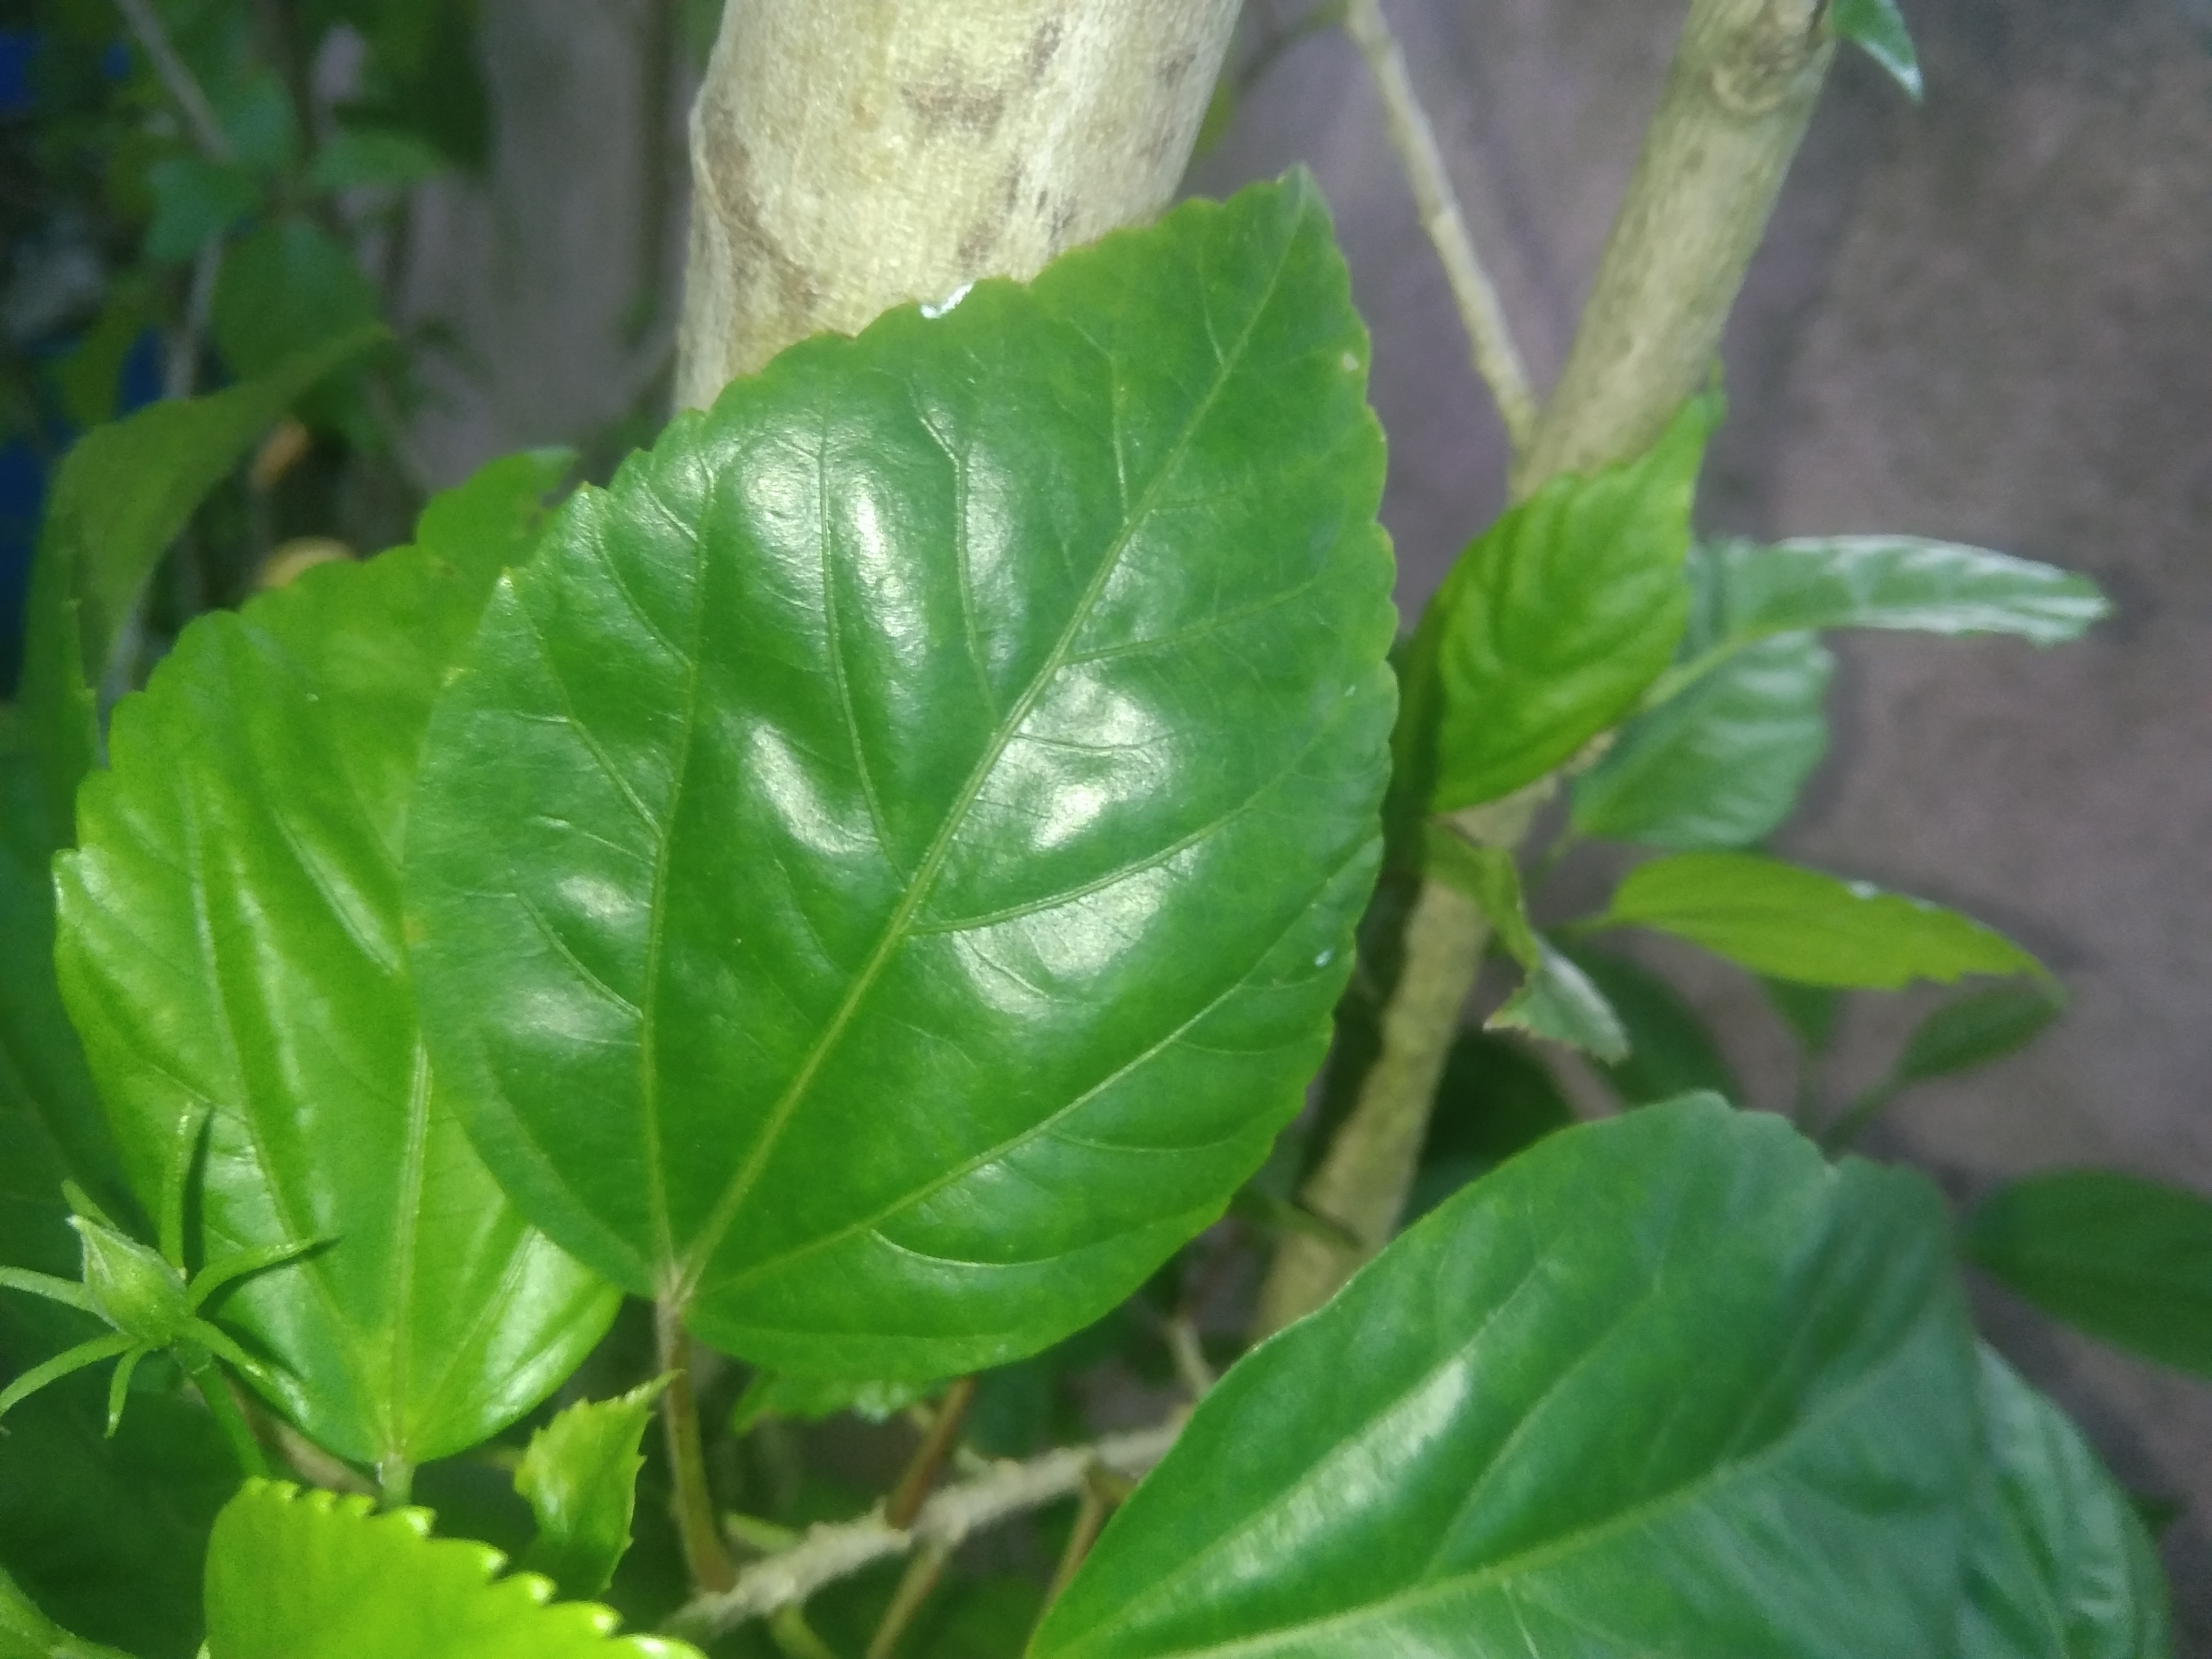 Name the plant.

hibiscus
